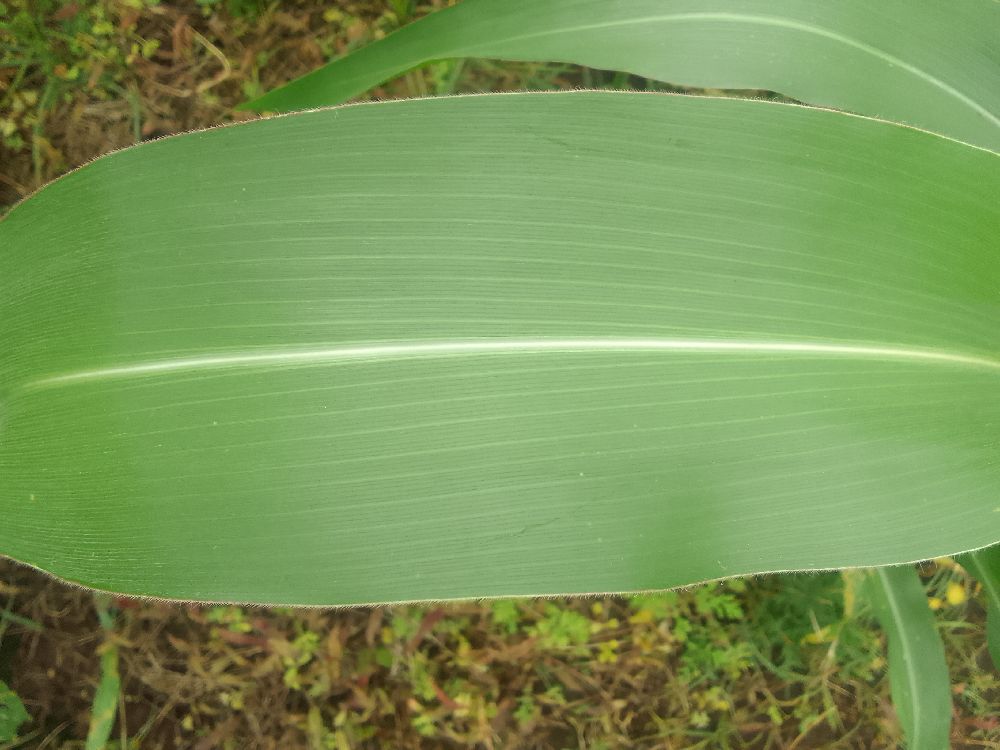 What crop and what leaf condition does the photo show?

maize, healthy
